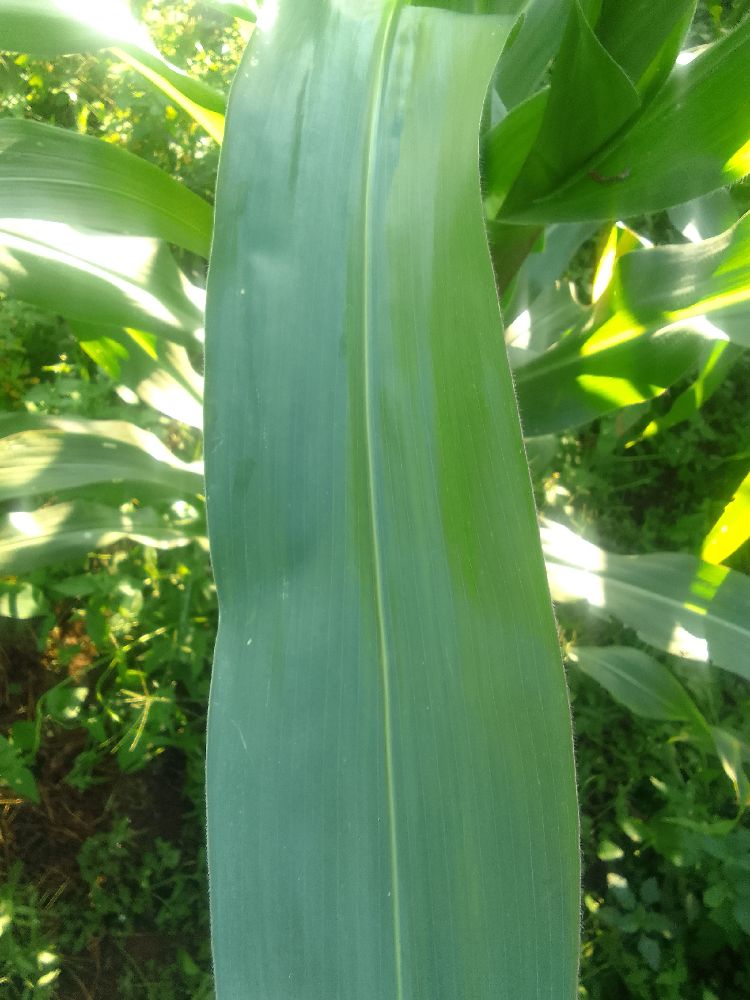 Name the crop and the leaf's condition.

maize, healthy
